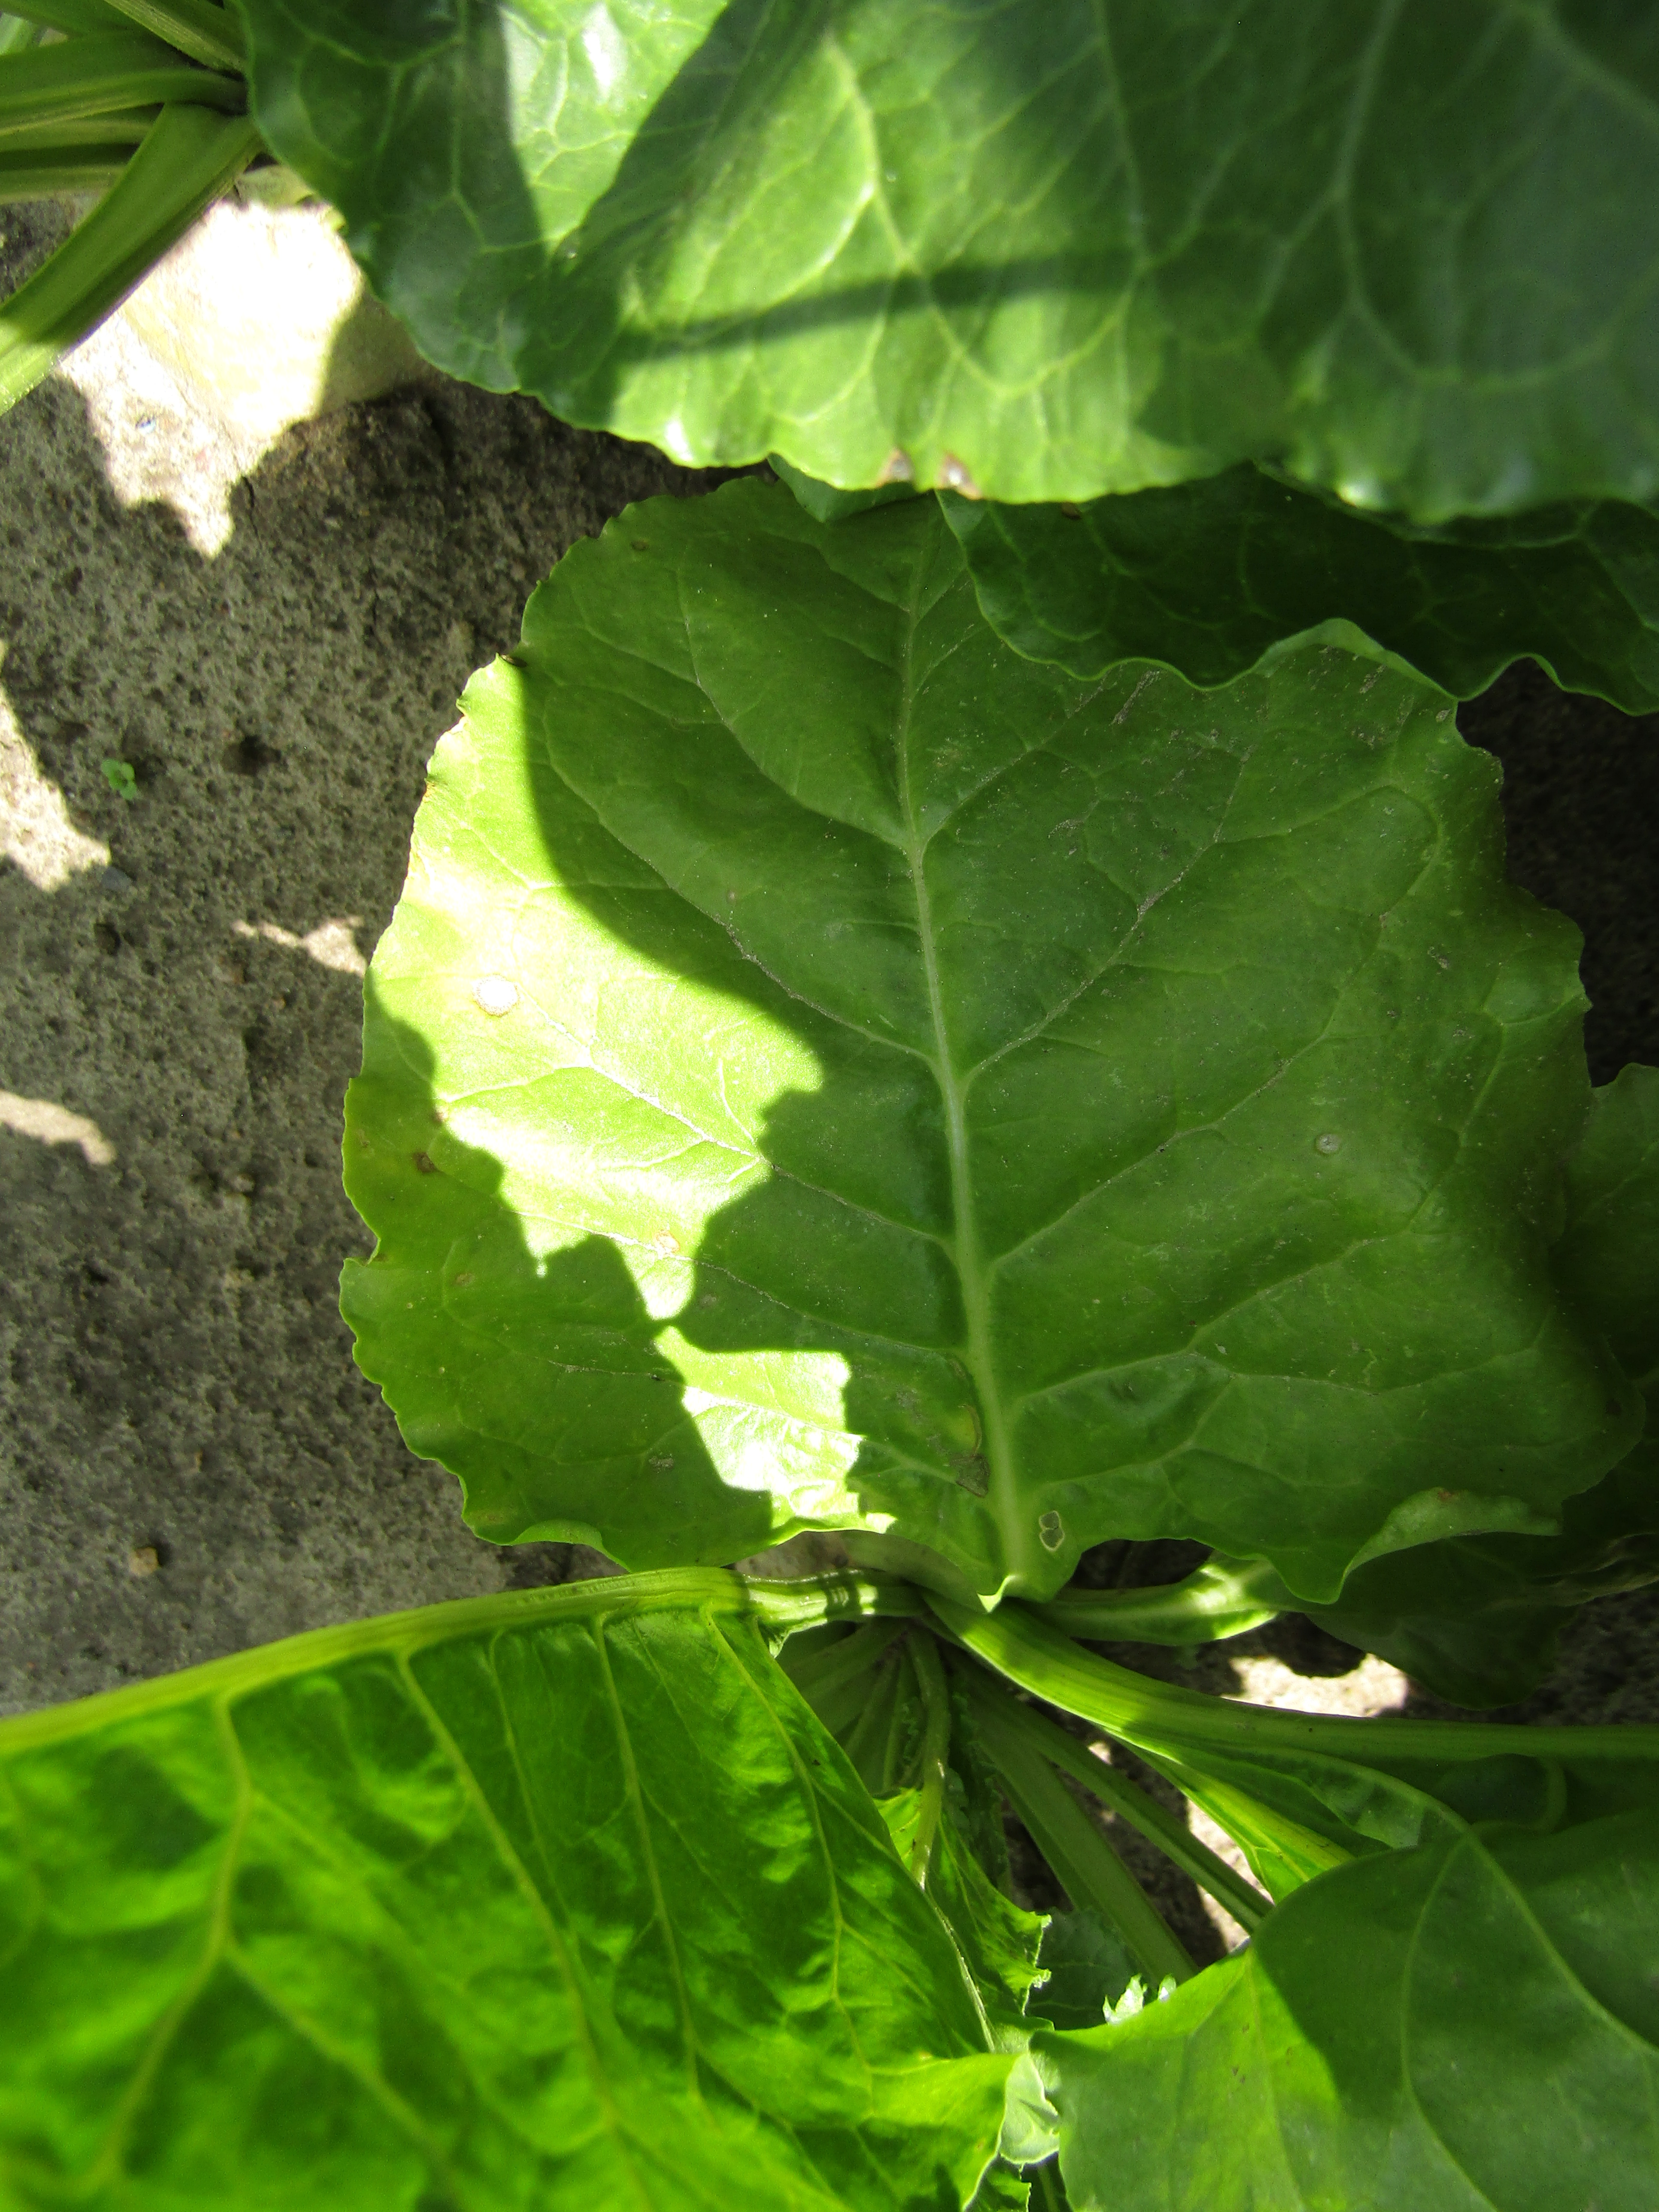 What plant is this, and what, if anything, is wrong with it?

beet, cercospora
